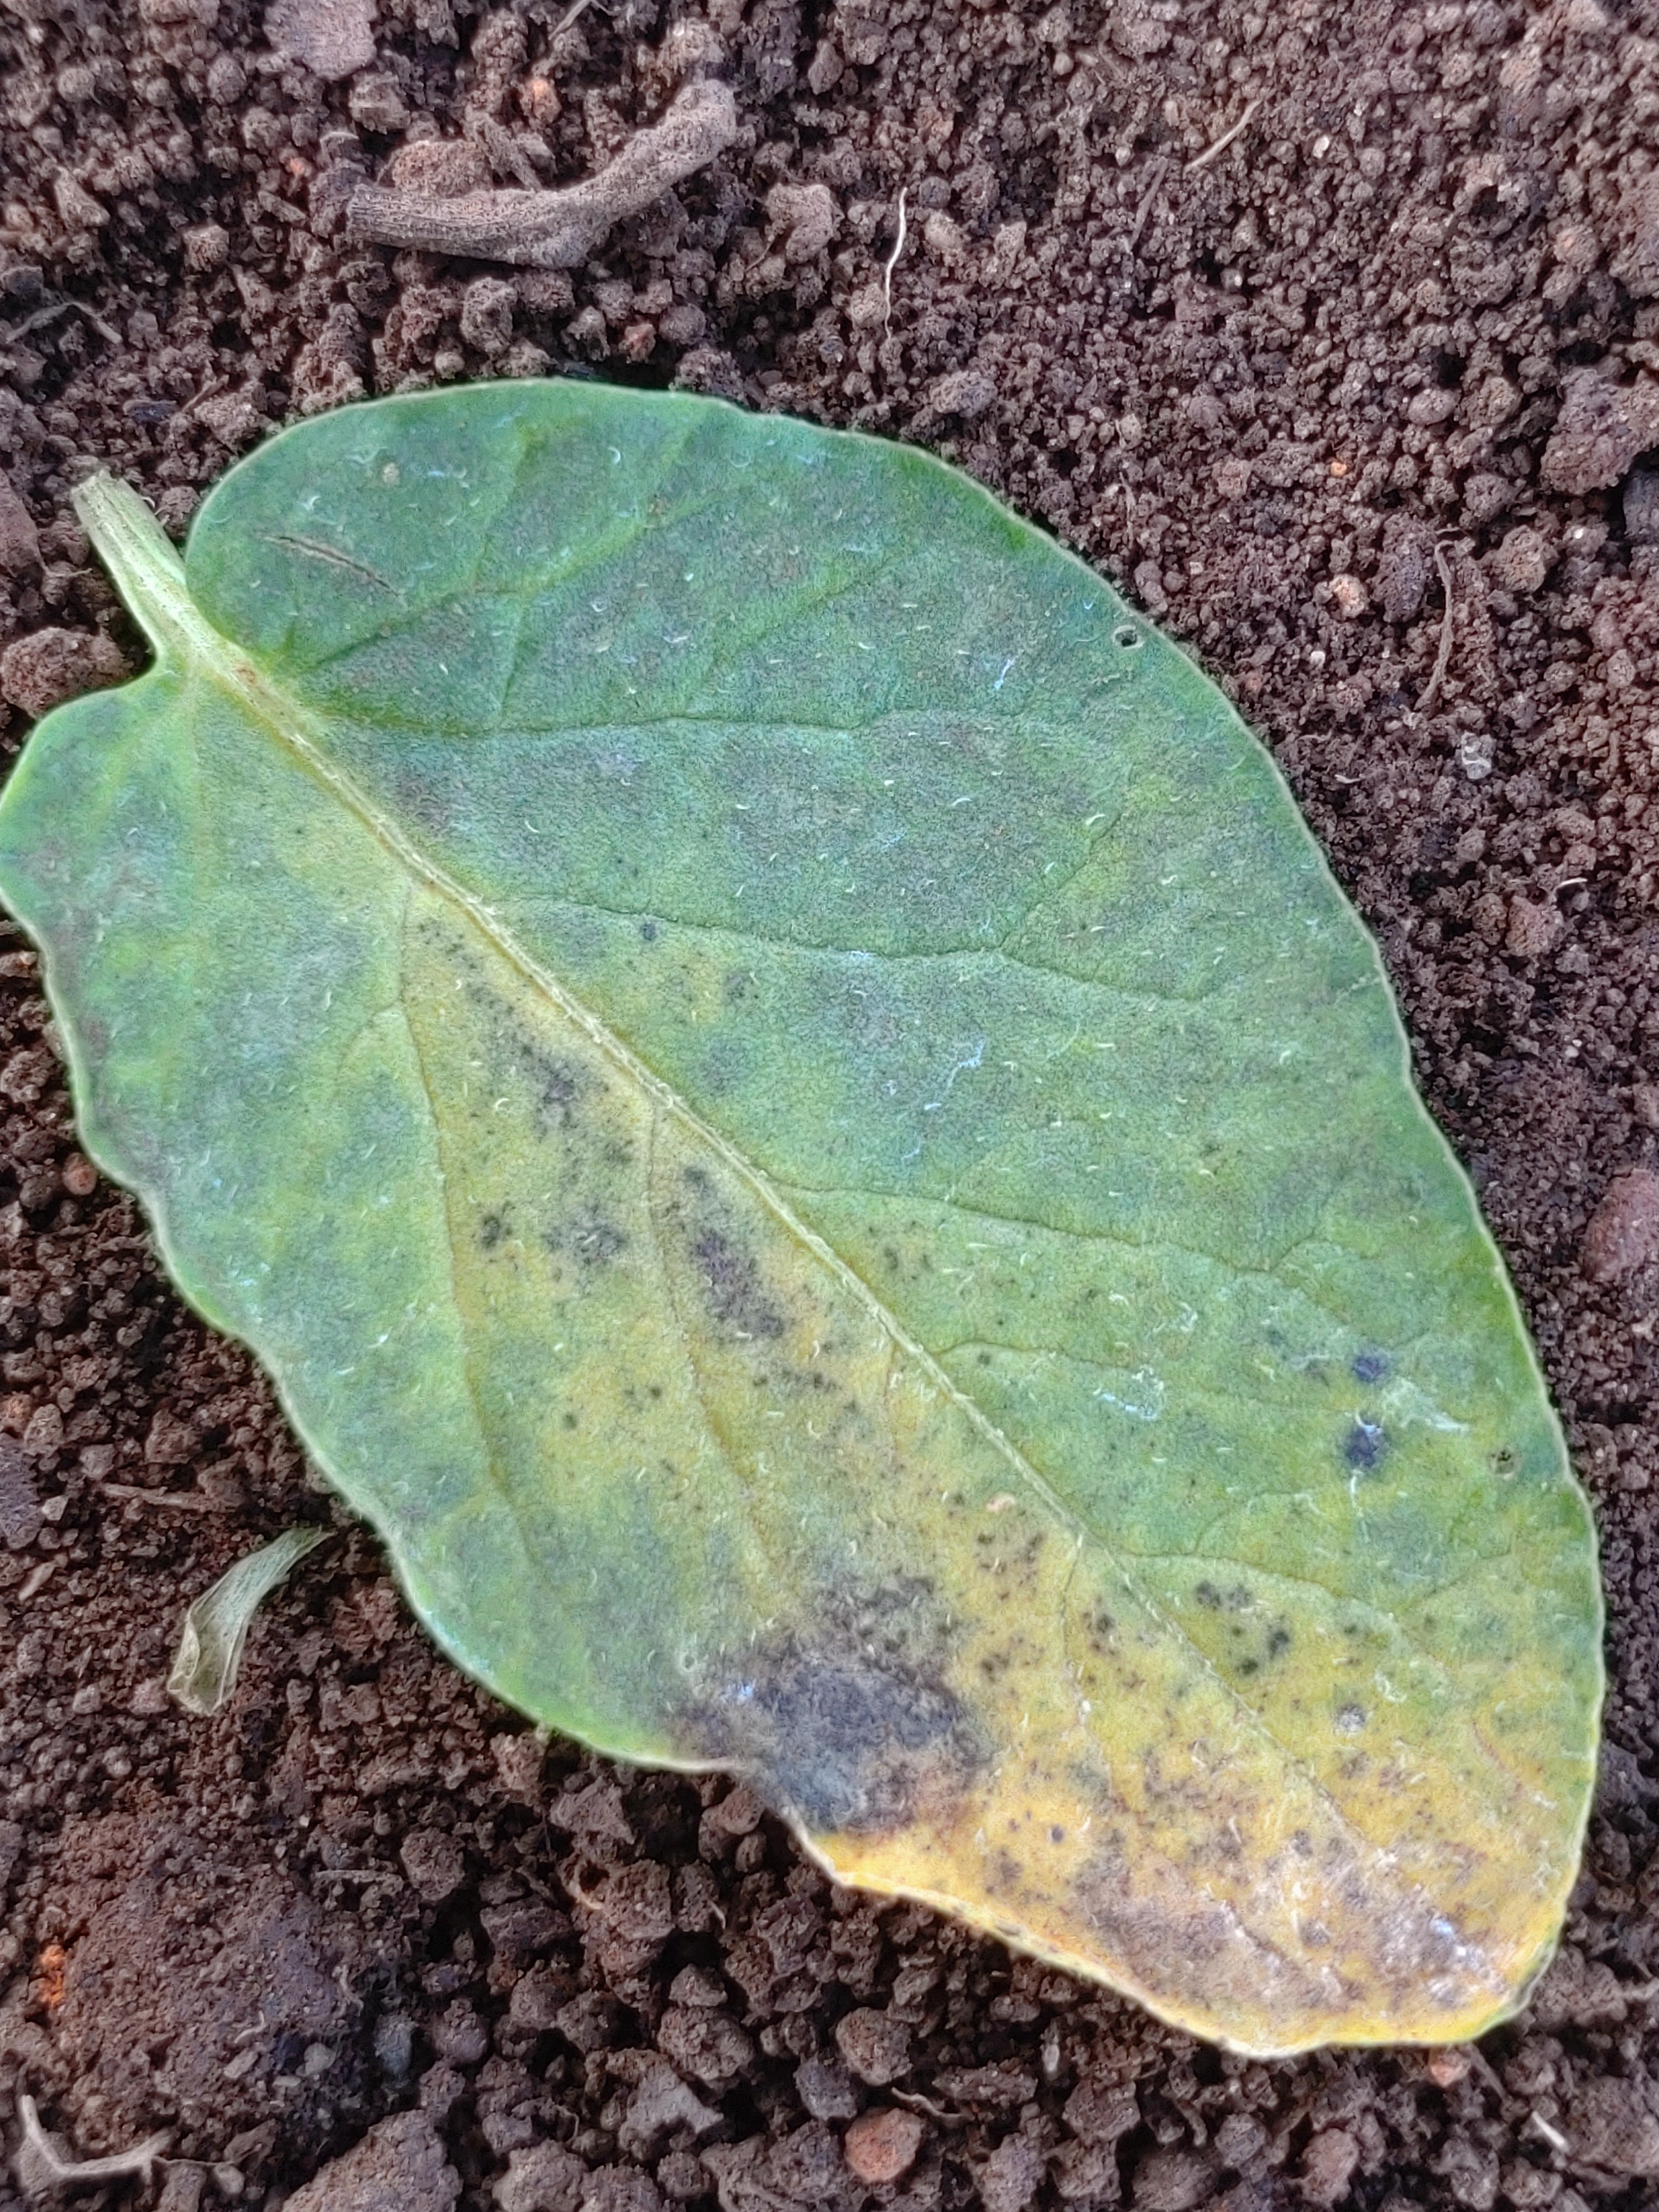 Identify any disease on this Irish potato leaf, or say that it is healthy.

late blight
